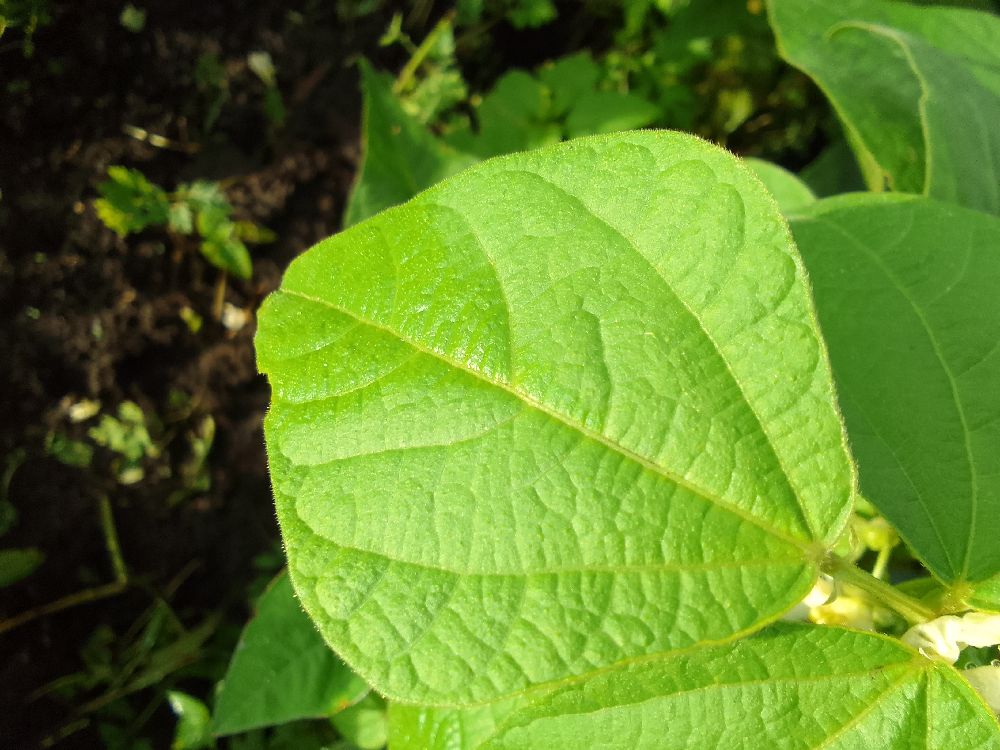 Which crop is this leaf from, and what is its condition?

common bean, healthy
